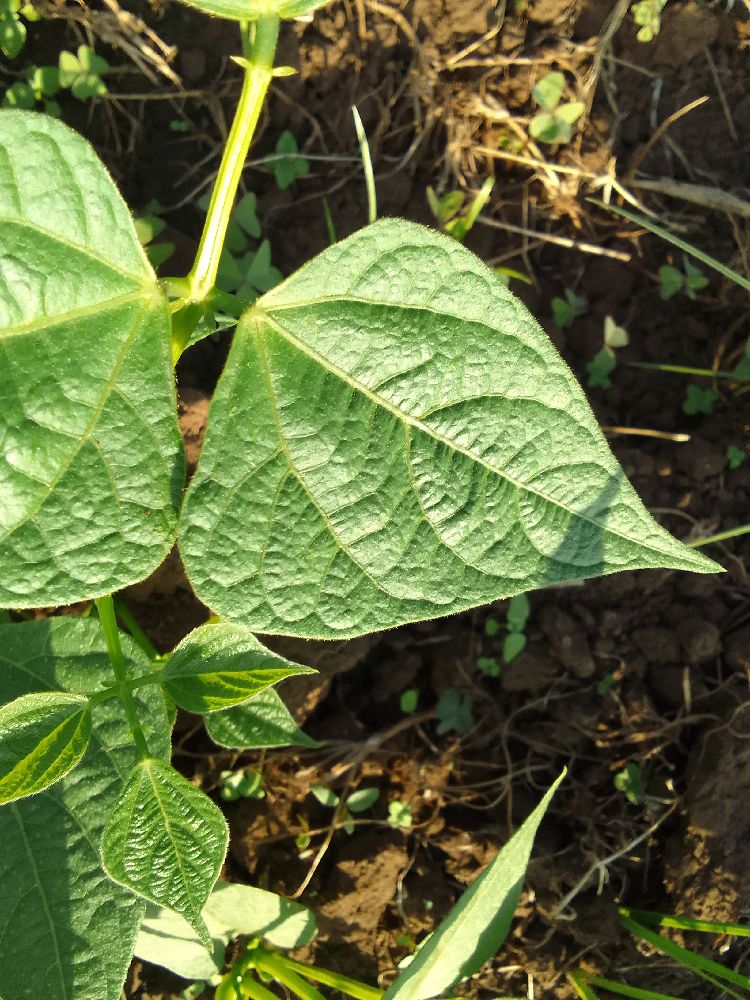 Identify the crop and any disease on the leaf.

common bean, healthy
